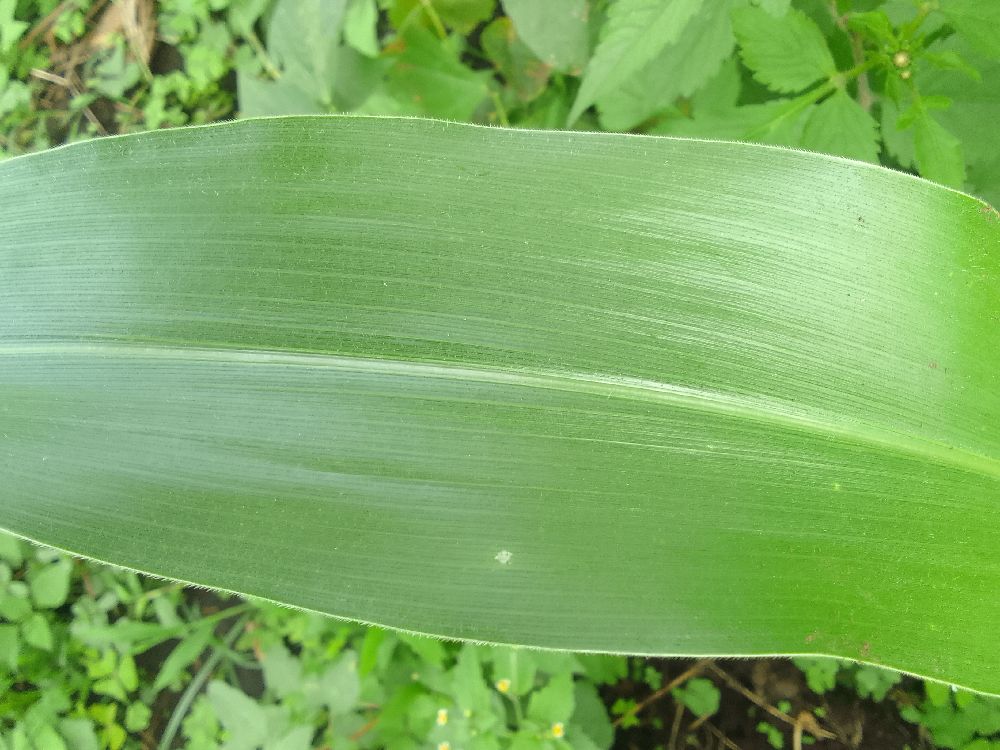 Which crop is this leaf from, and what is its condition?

maize, healthy
